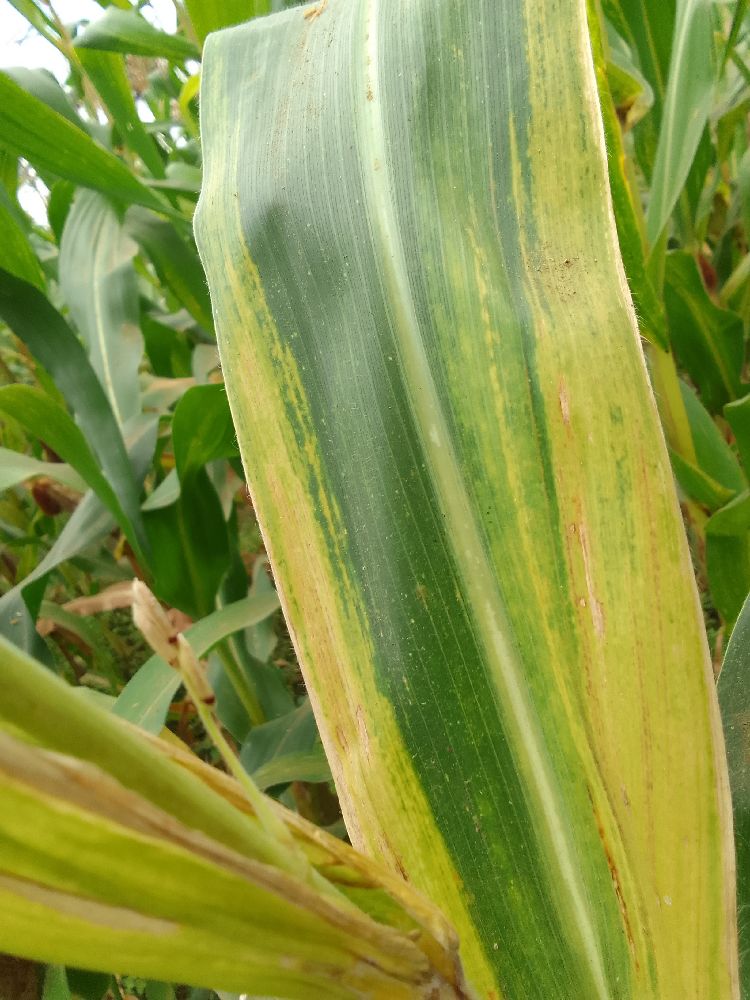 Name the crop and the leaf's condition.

maize, maize lethal necrosis
